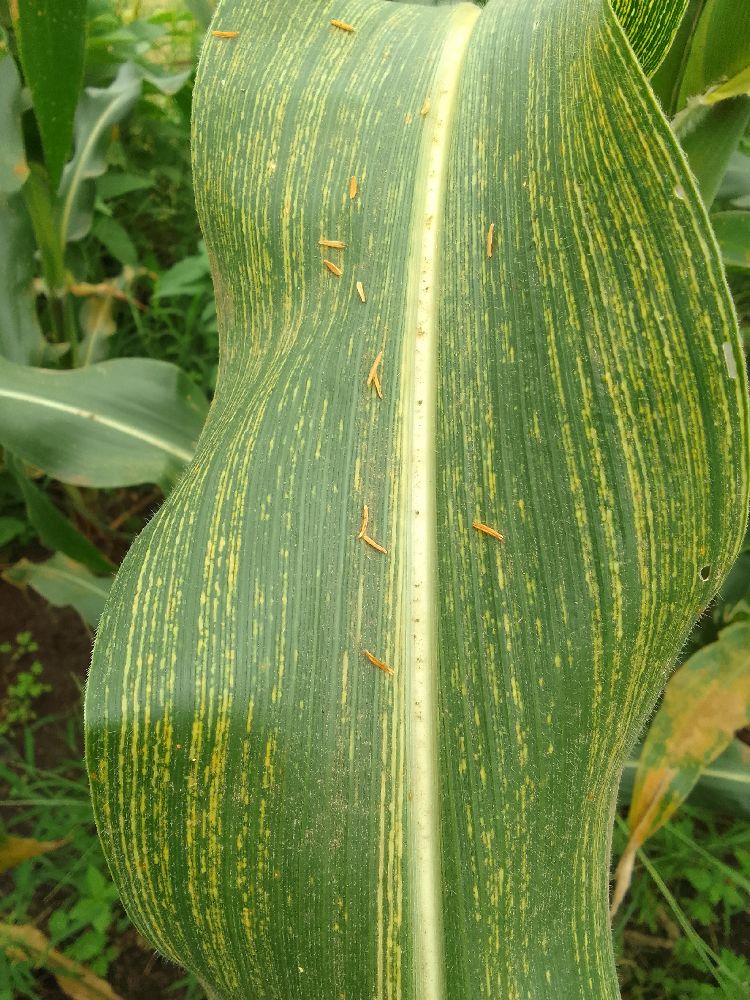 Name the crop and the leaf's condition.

maize, maize streak virus
